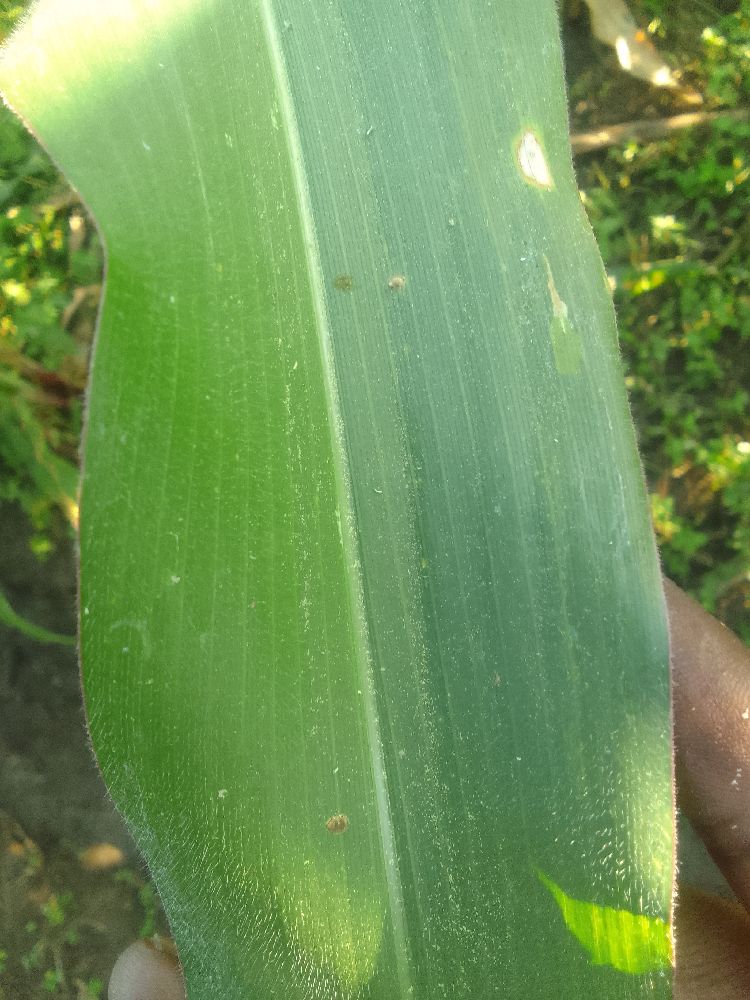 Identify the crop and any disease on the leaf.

maize, healthy
